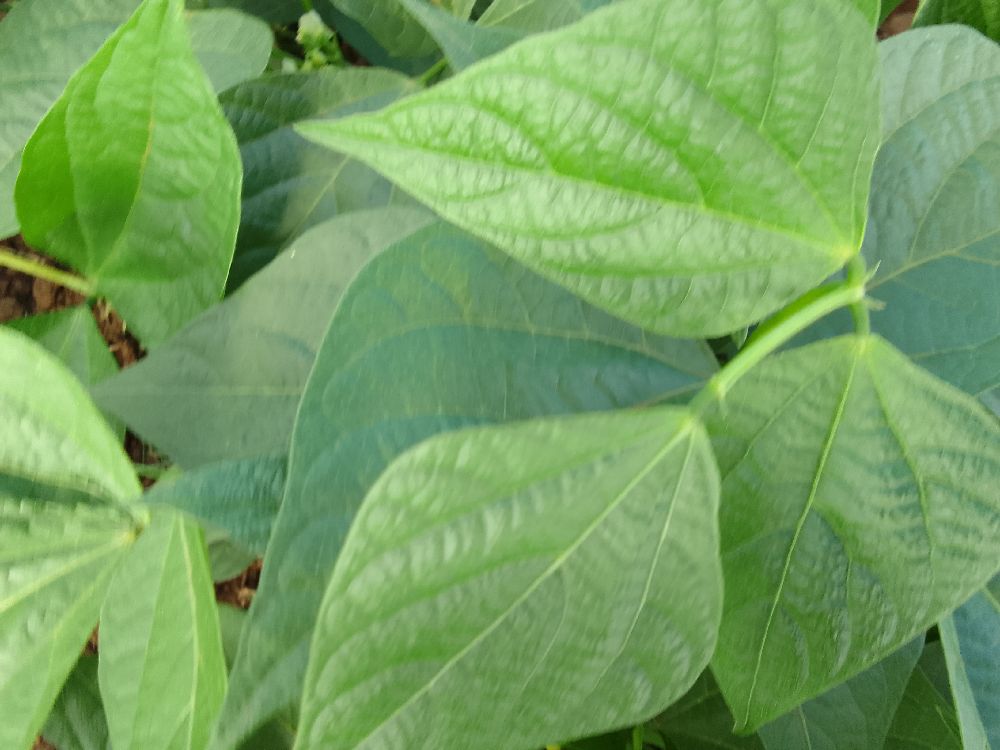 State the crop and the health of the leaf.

common bean, healthy
